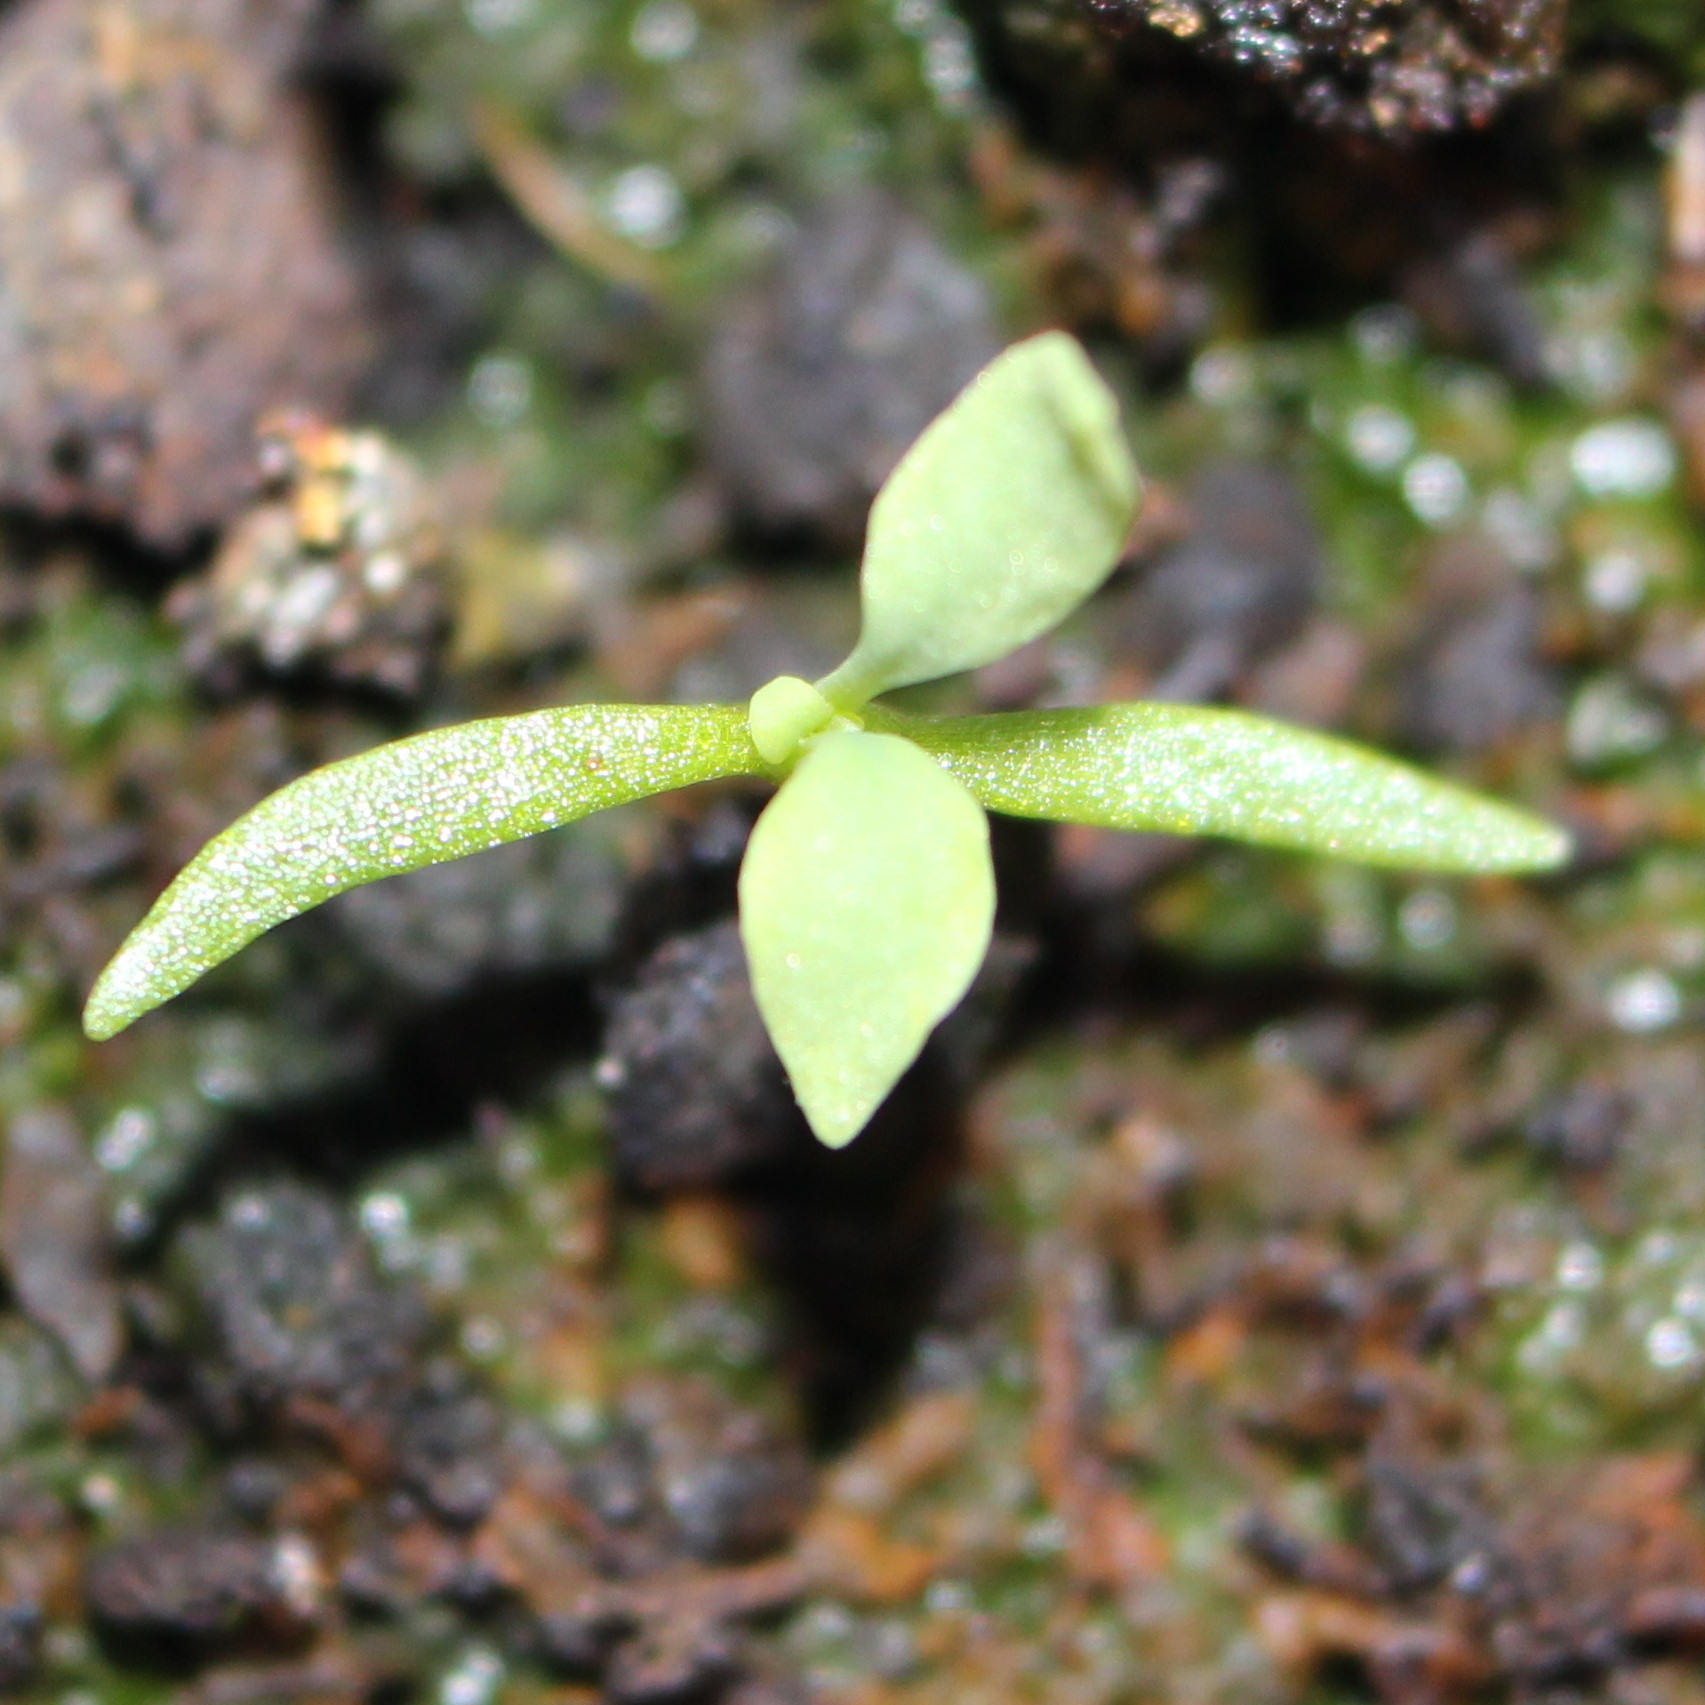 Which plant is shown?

Papaver rhoeas
